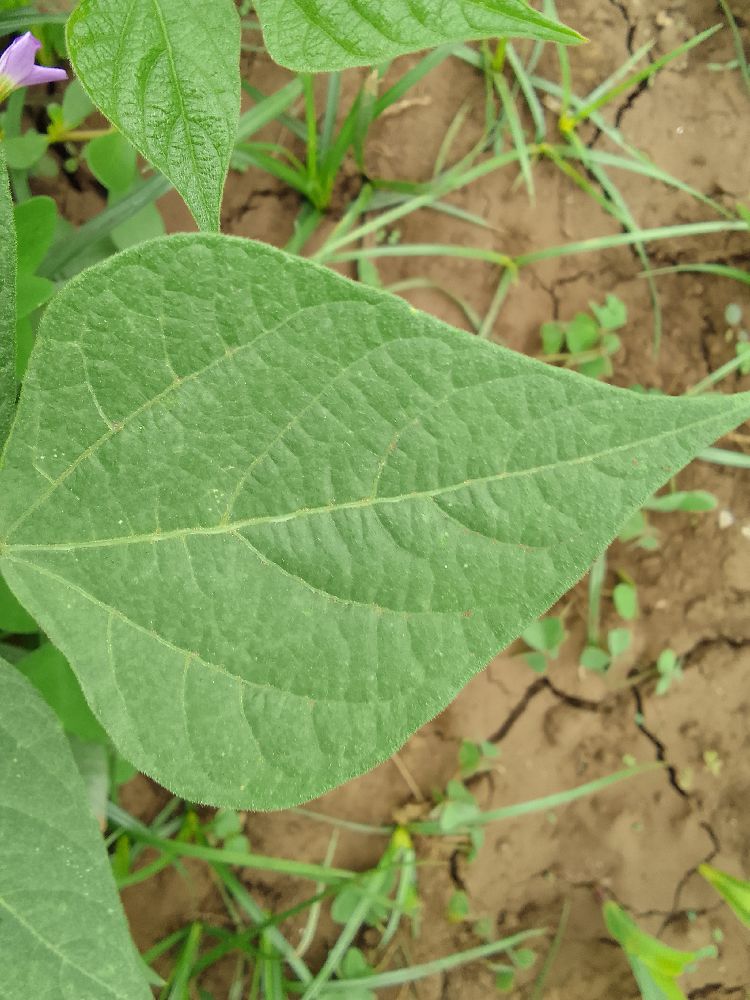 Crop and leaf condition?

common bean, healthy
